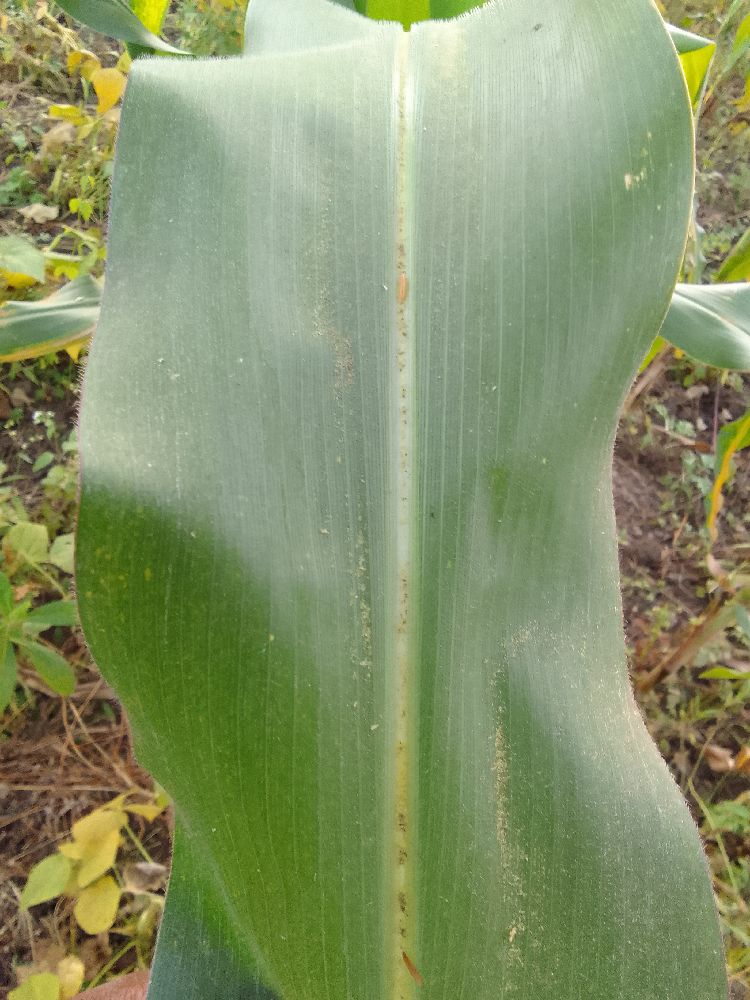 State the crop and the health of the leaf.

maize, healthy
